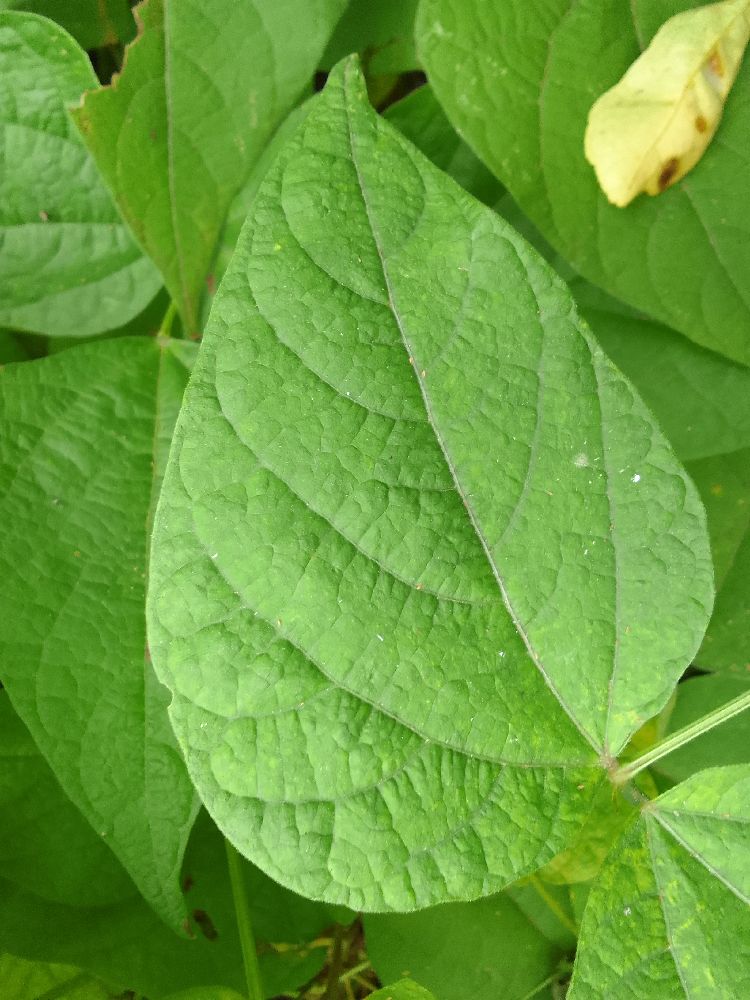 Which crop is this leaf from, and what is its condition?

common bean, healthy
